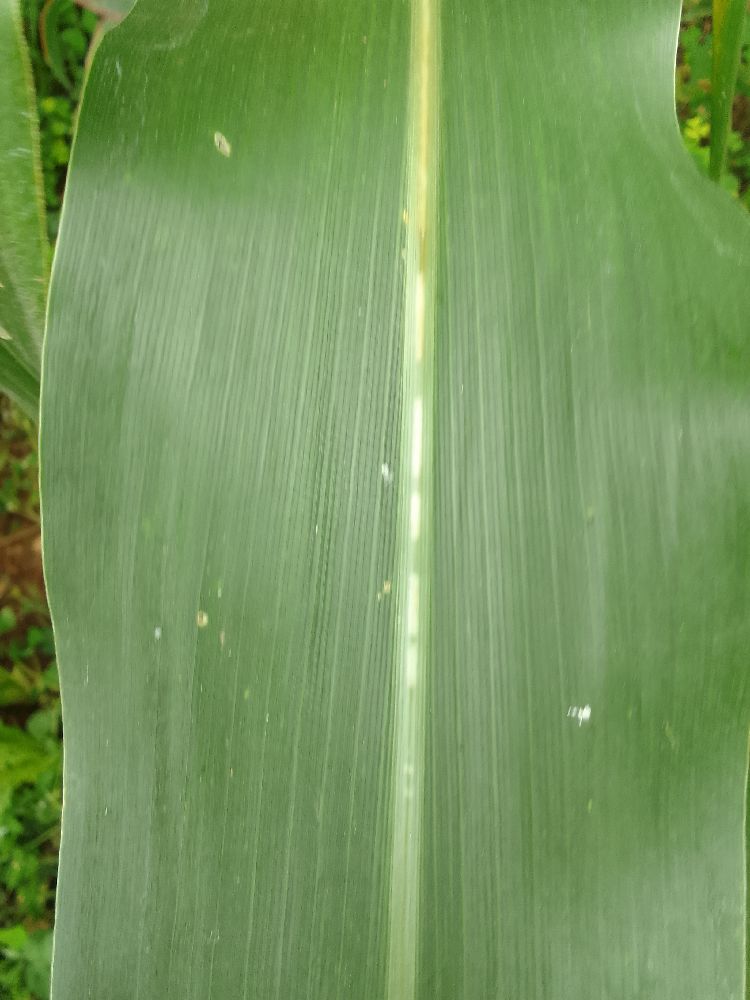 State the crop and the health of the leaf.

maize, healthy
